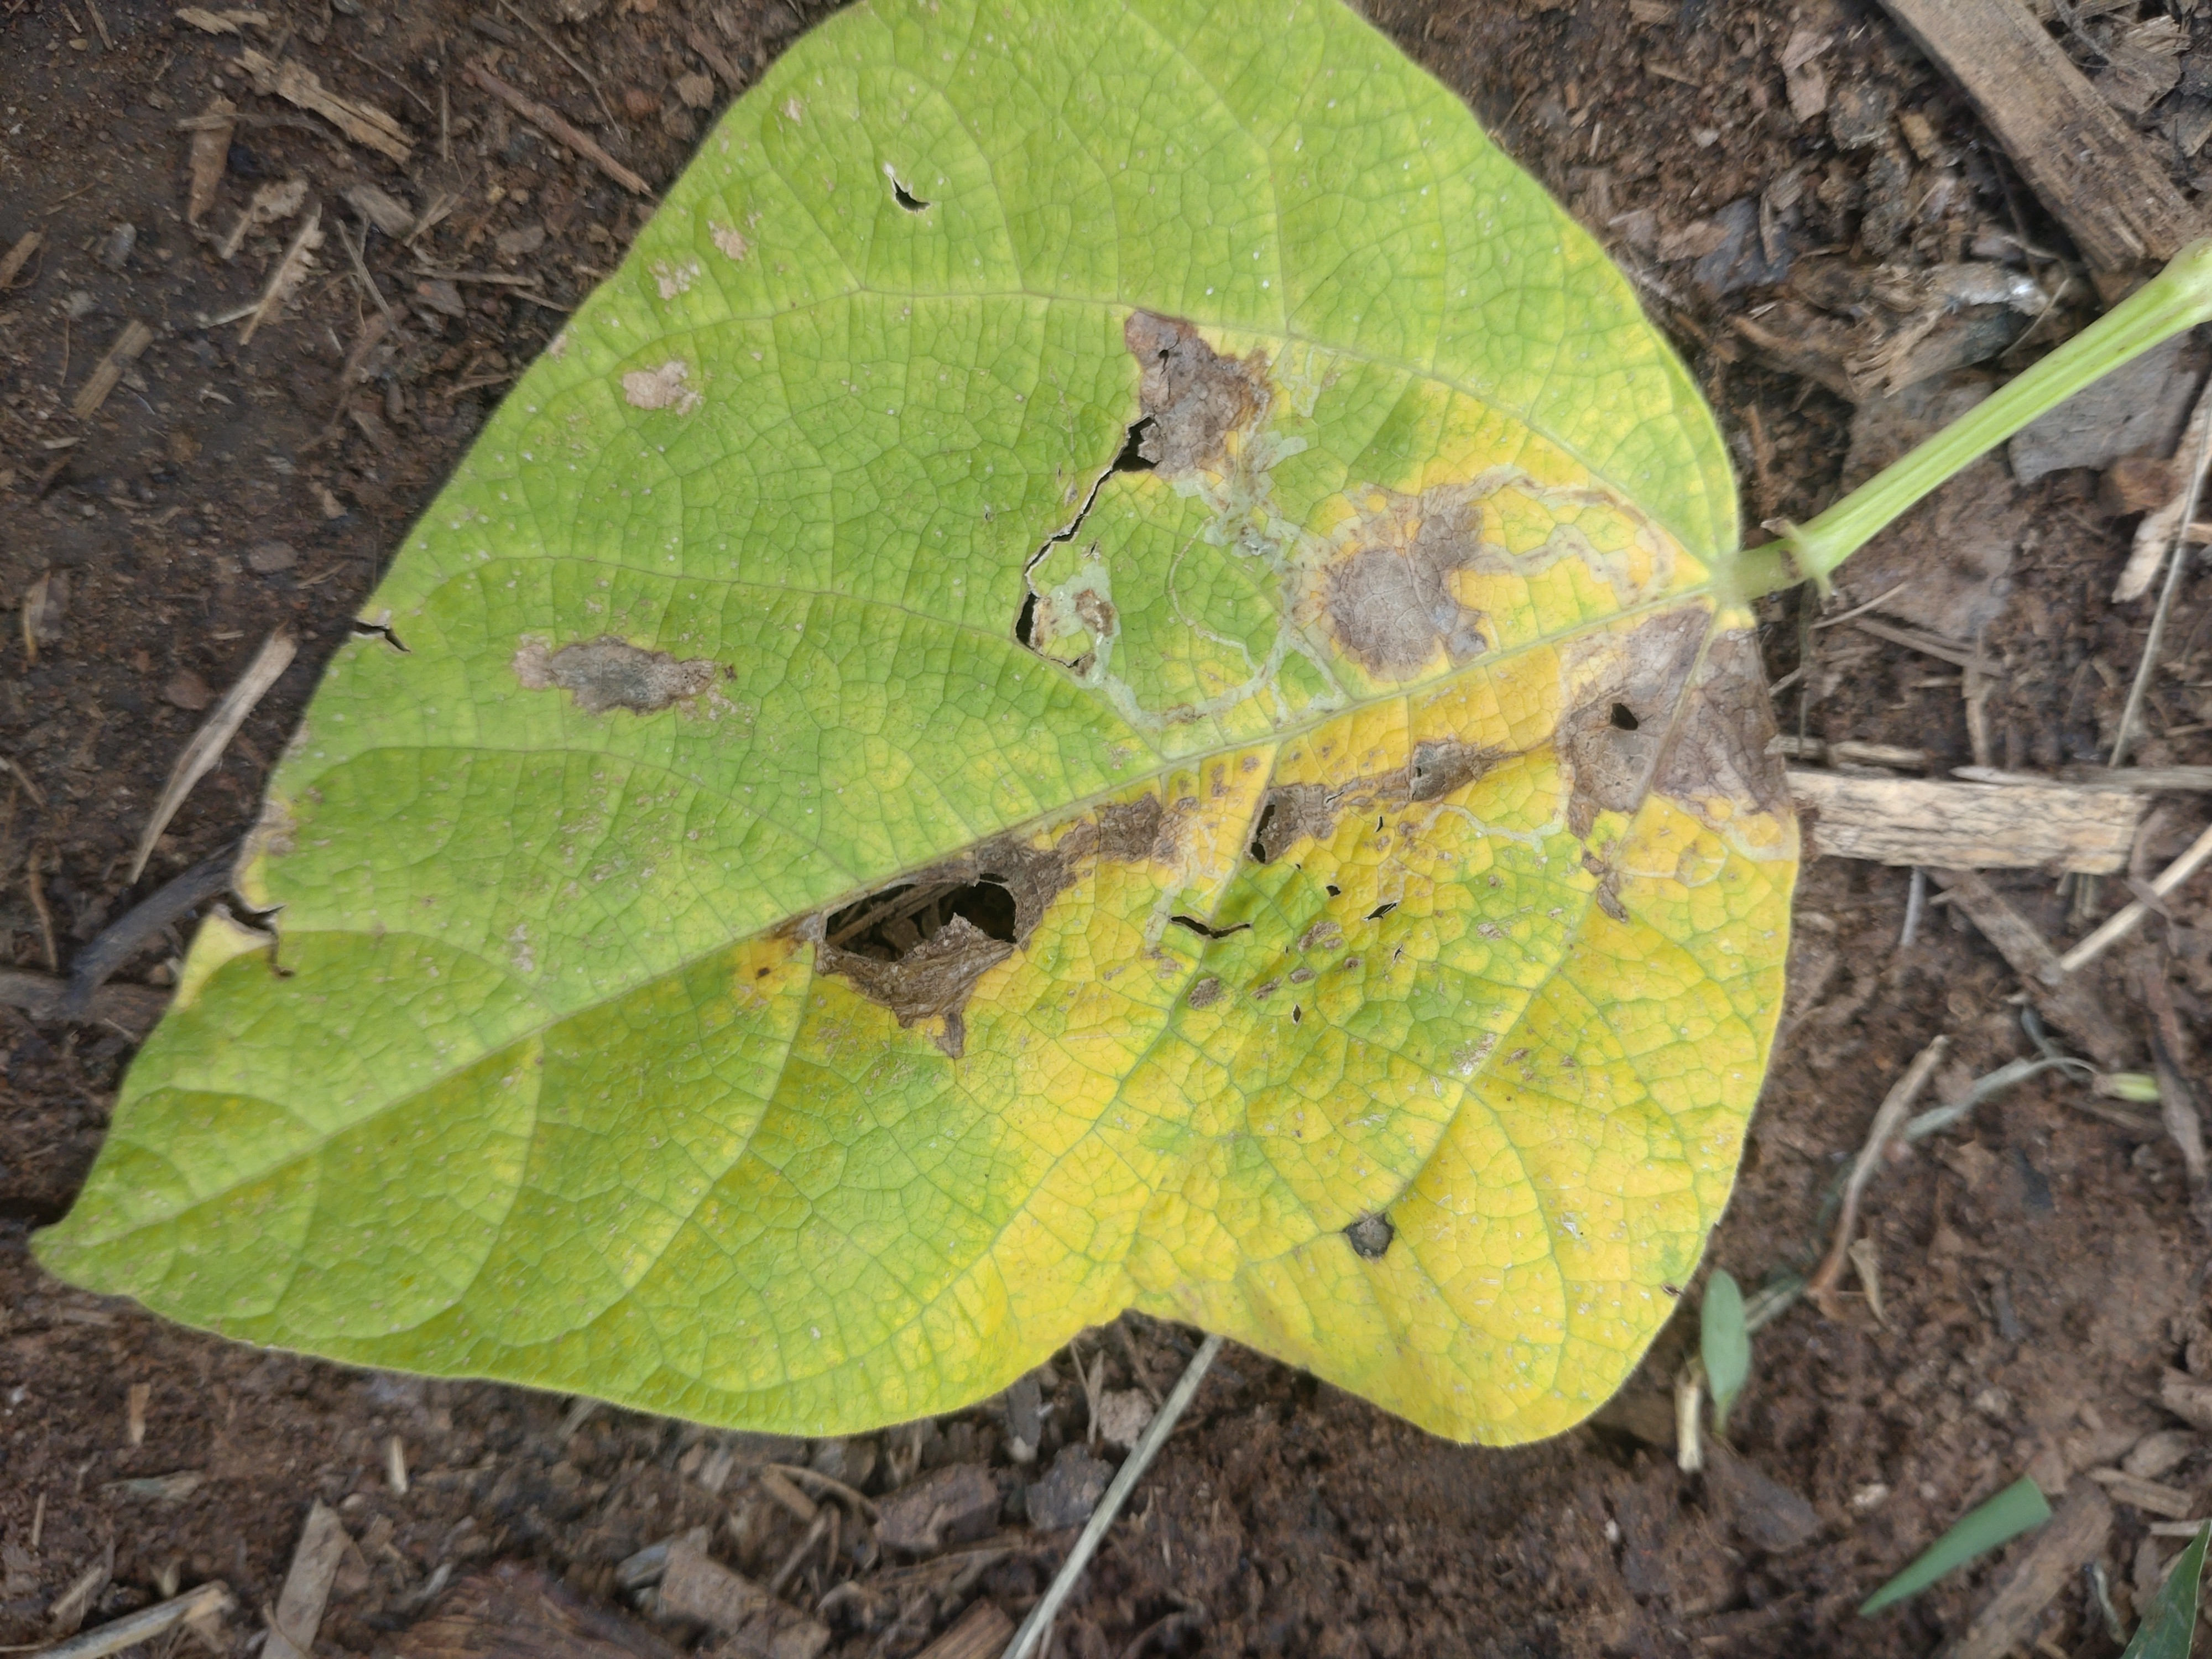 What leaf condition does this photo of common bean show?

anthracnose
